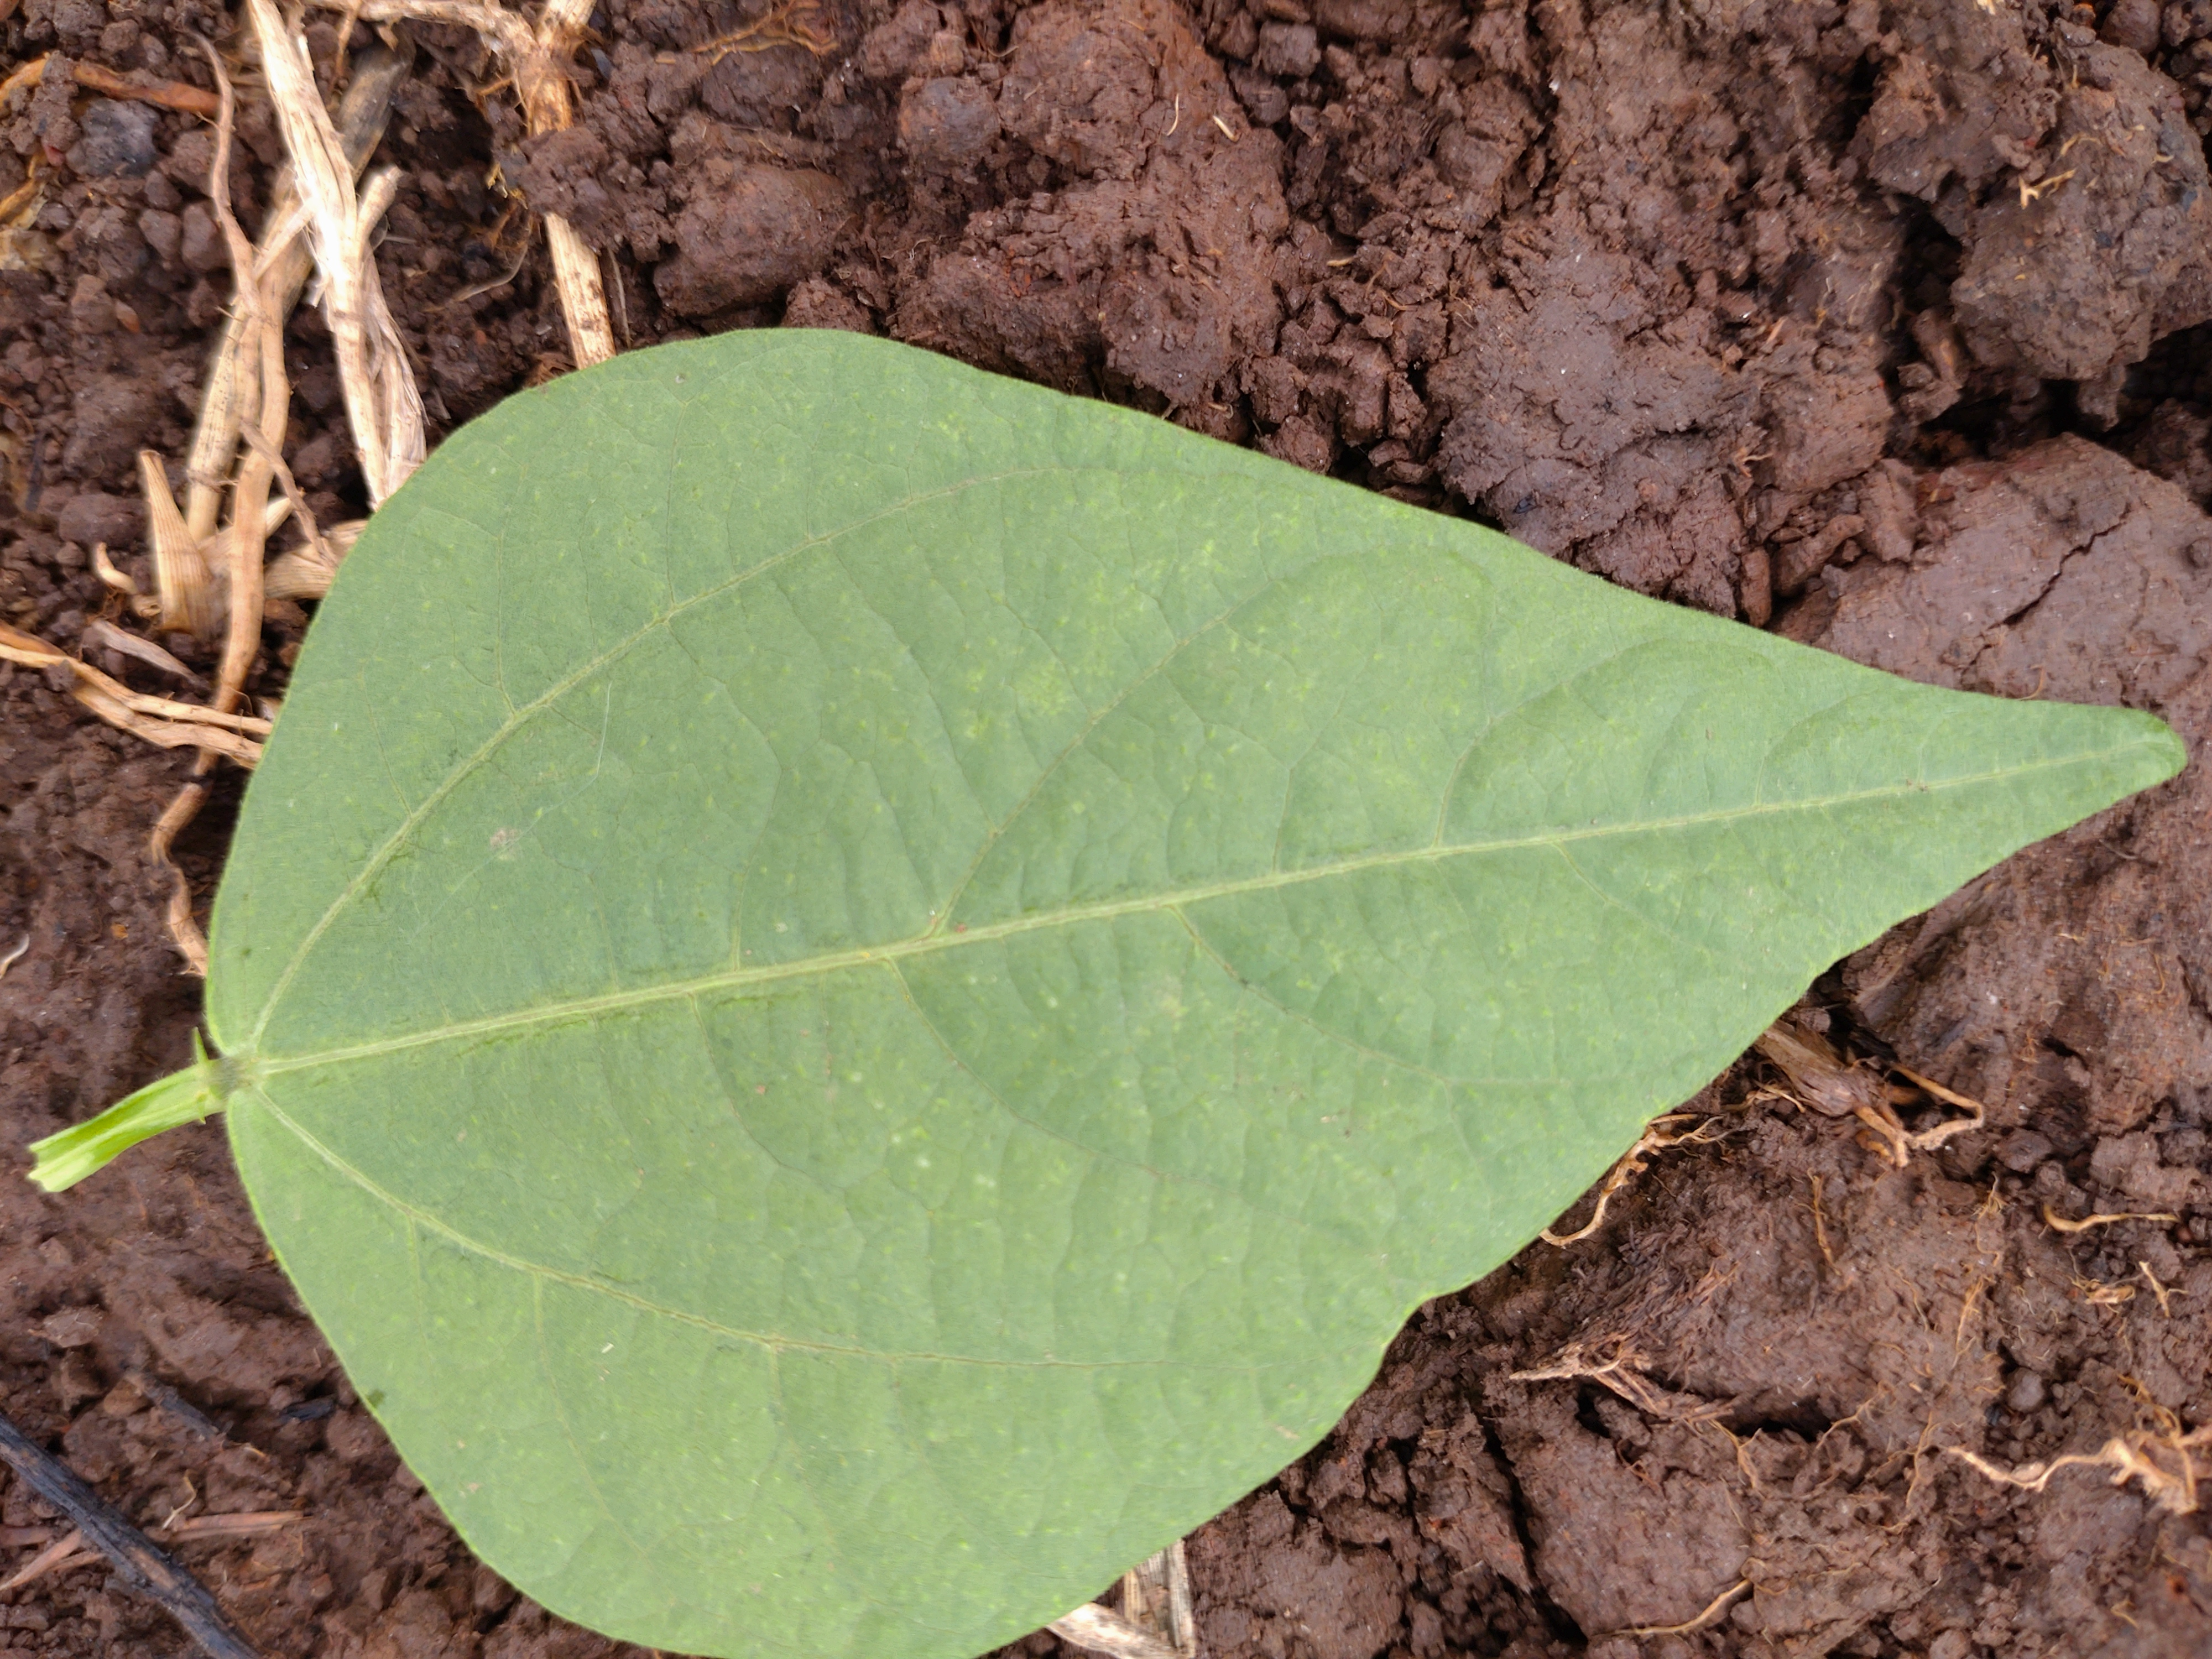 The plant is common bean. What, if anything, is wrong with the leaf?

healthy
